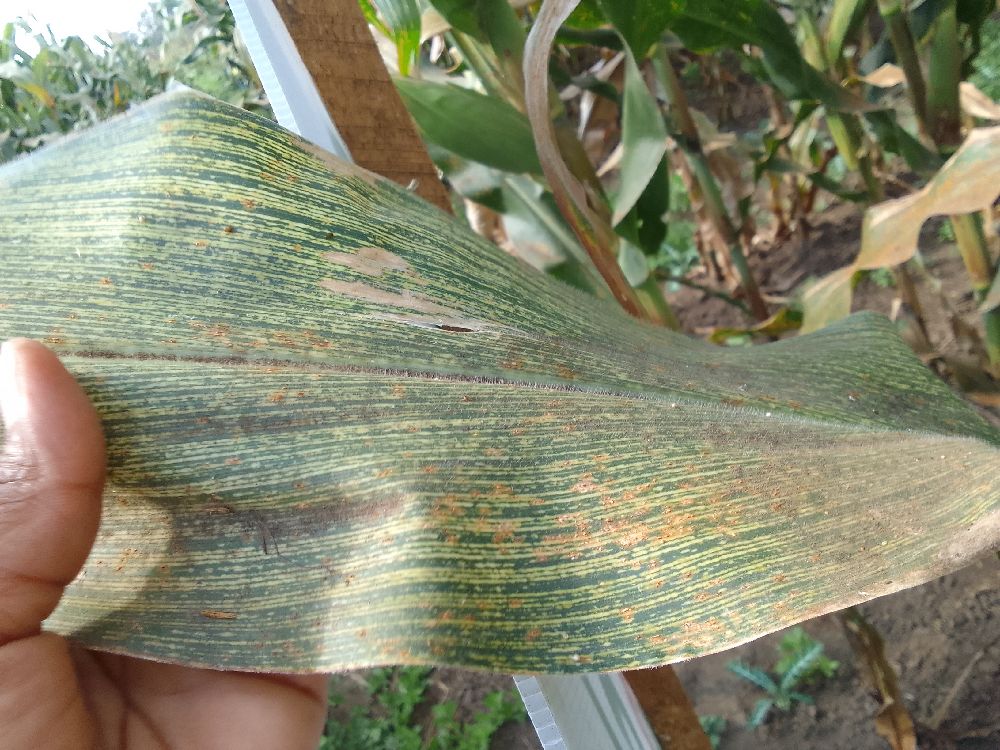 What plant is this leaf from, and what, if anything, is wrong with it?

maize, maize streak virus
